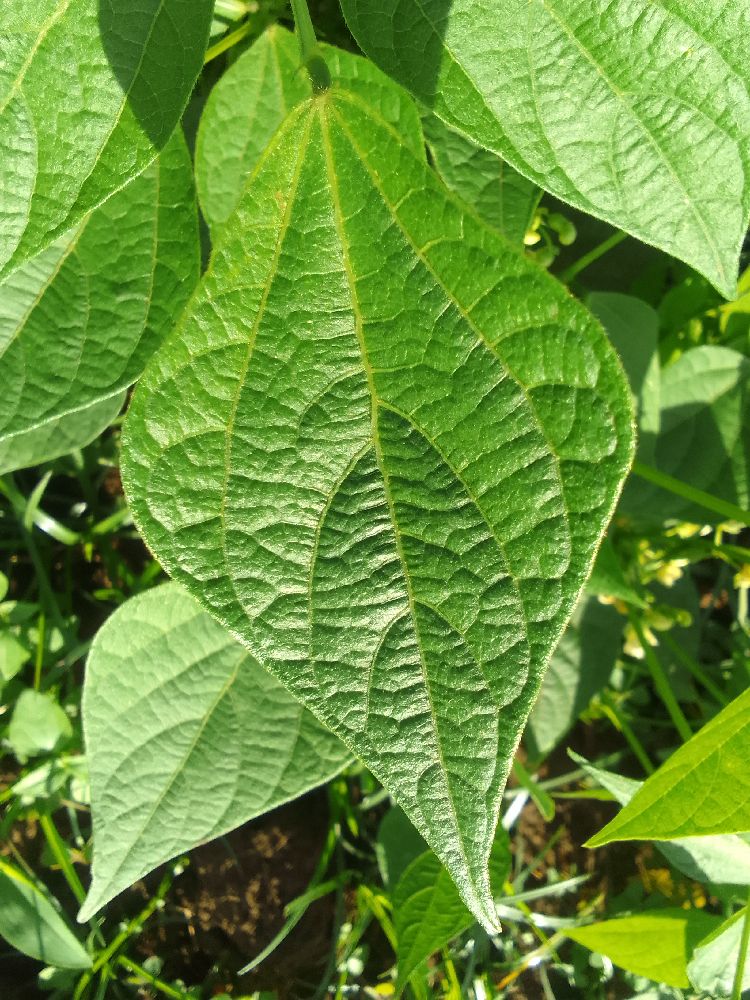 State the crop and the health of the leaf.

common bean, healthy
